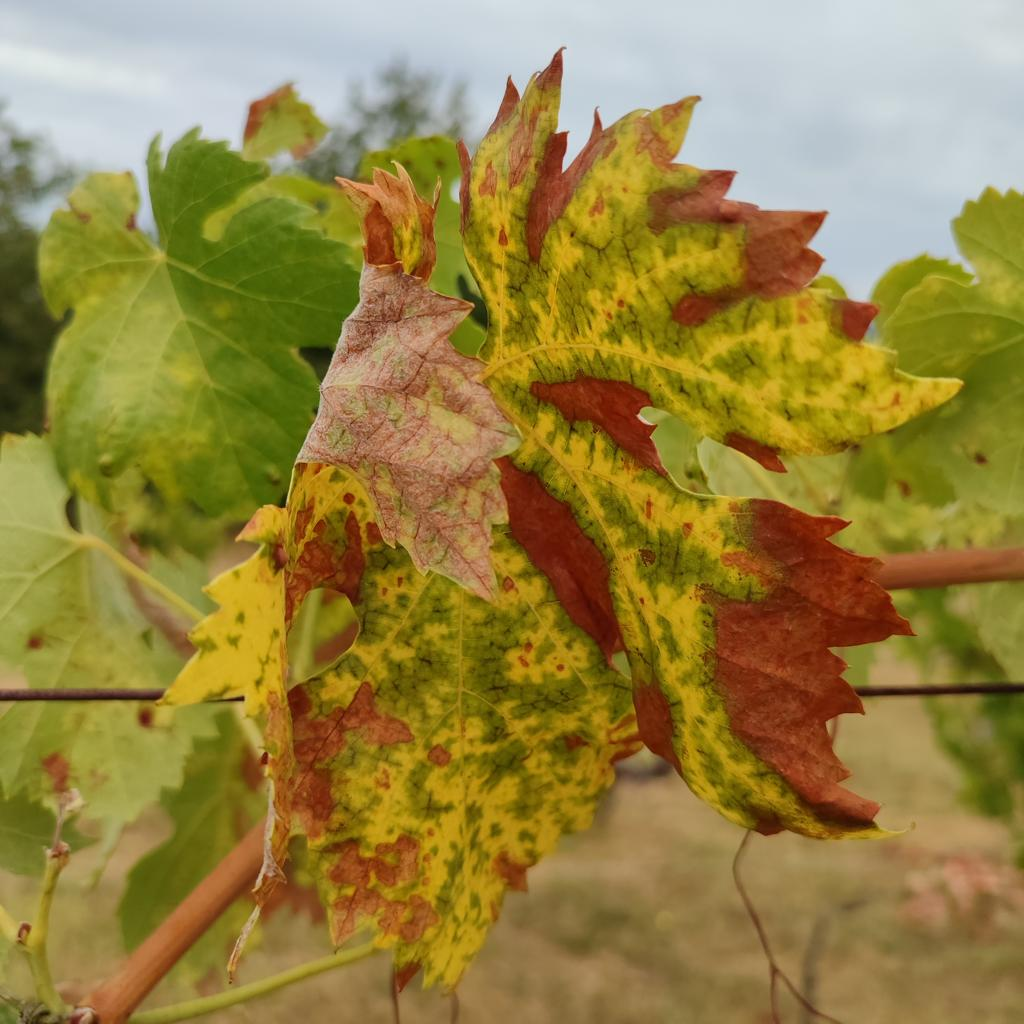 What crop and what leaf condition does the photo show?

grapevine, esca complex
